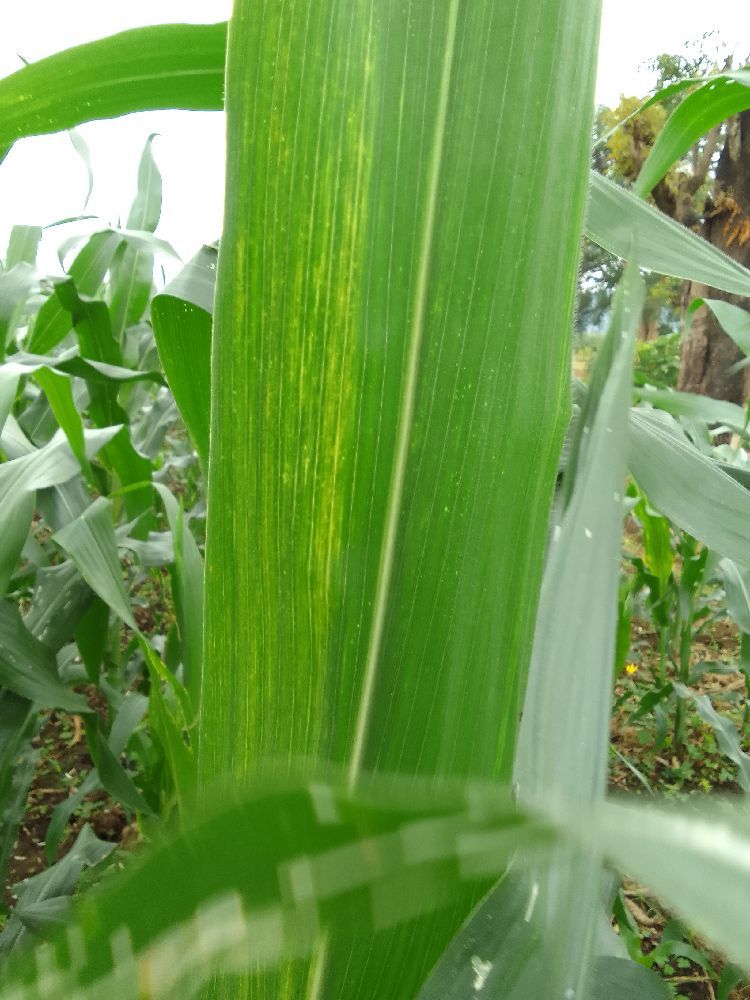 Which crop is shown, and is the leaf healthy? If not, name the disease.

maize, maize lethal necrosis
